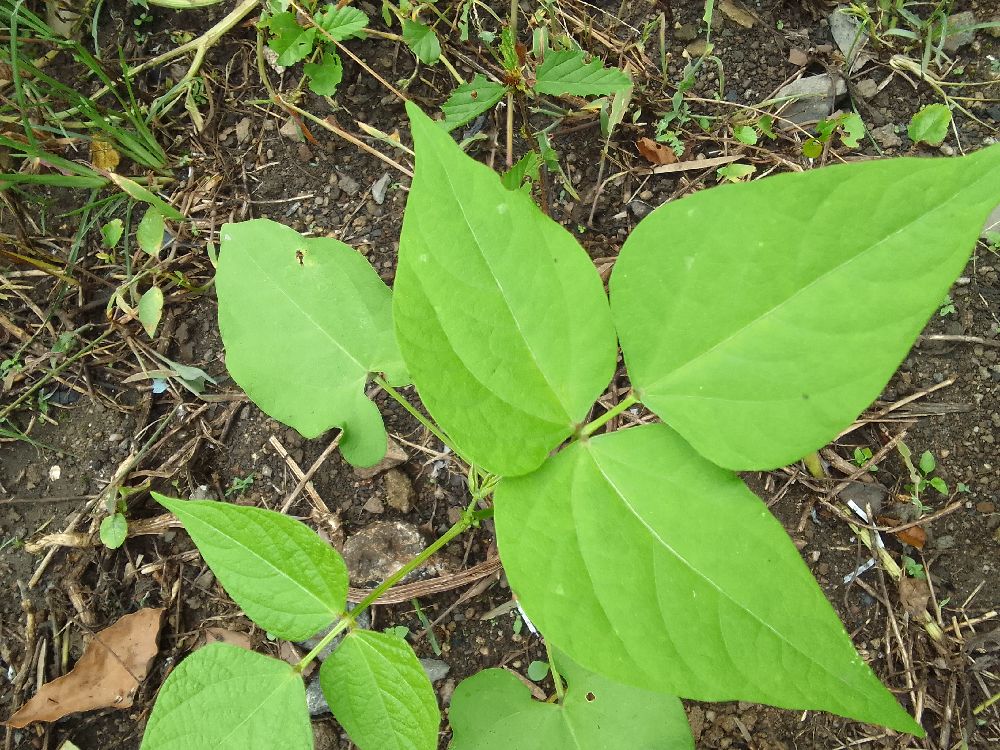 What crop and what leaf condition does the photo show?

common bean, healthy
